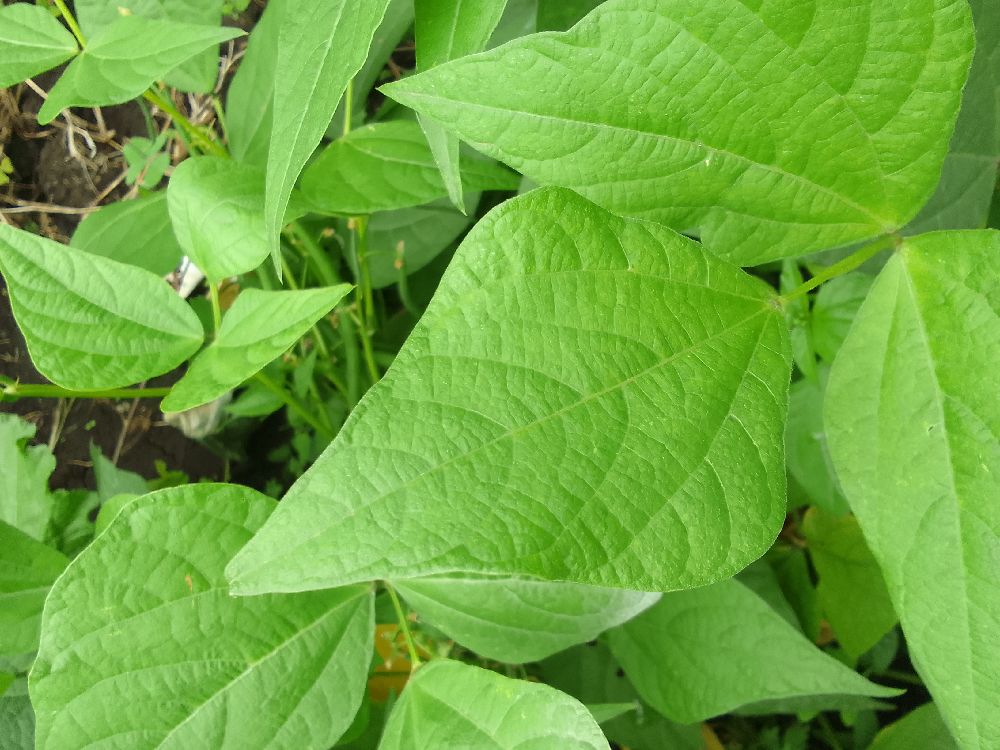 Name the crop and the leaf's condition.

common bean, healthy
